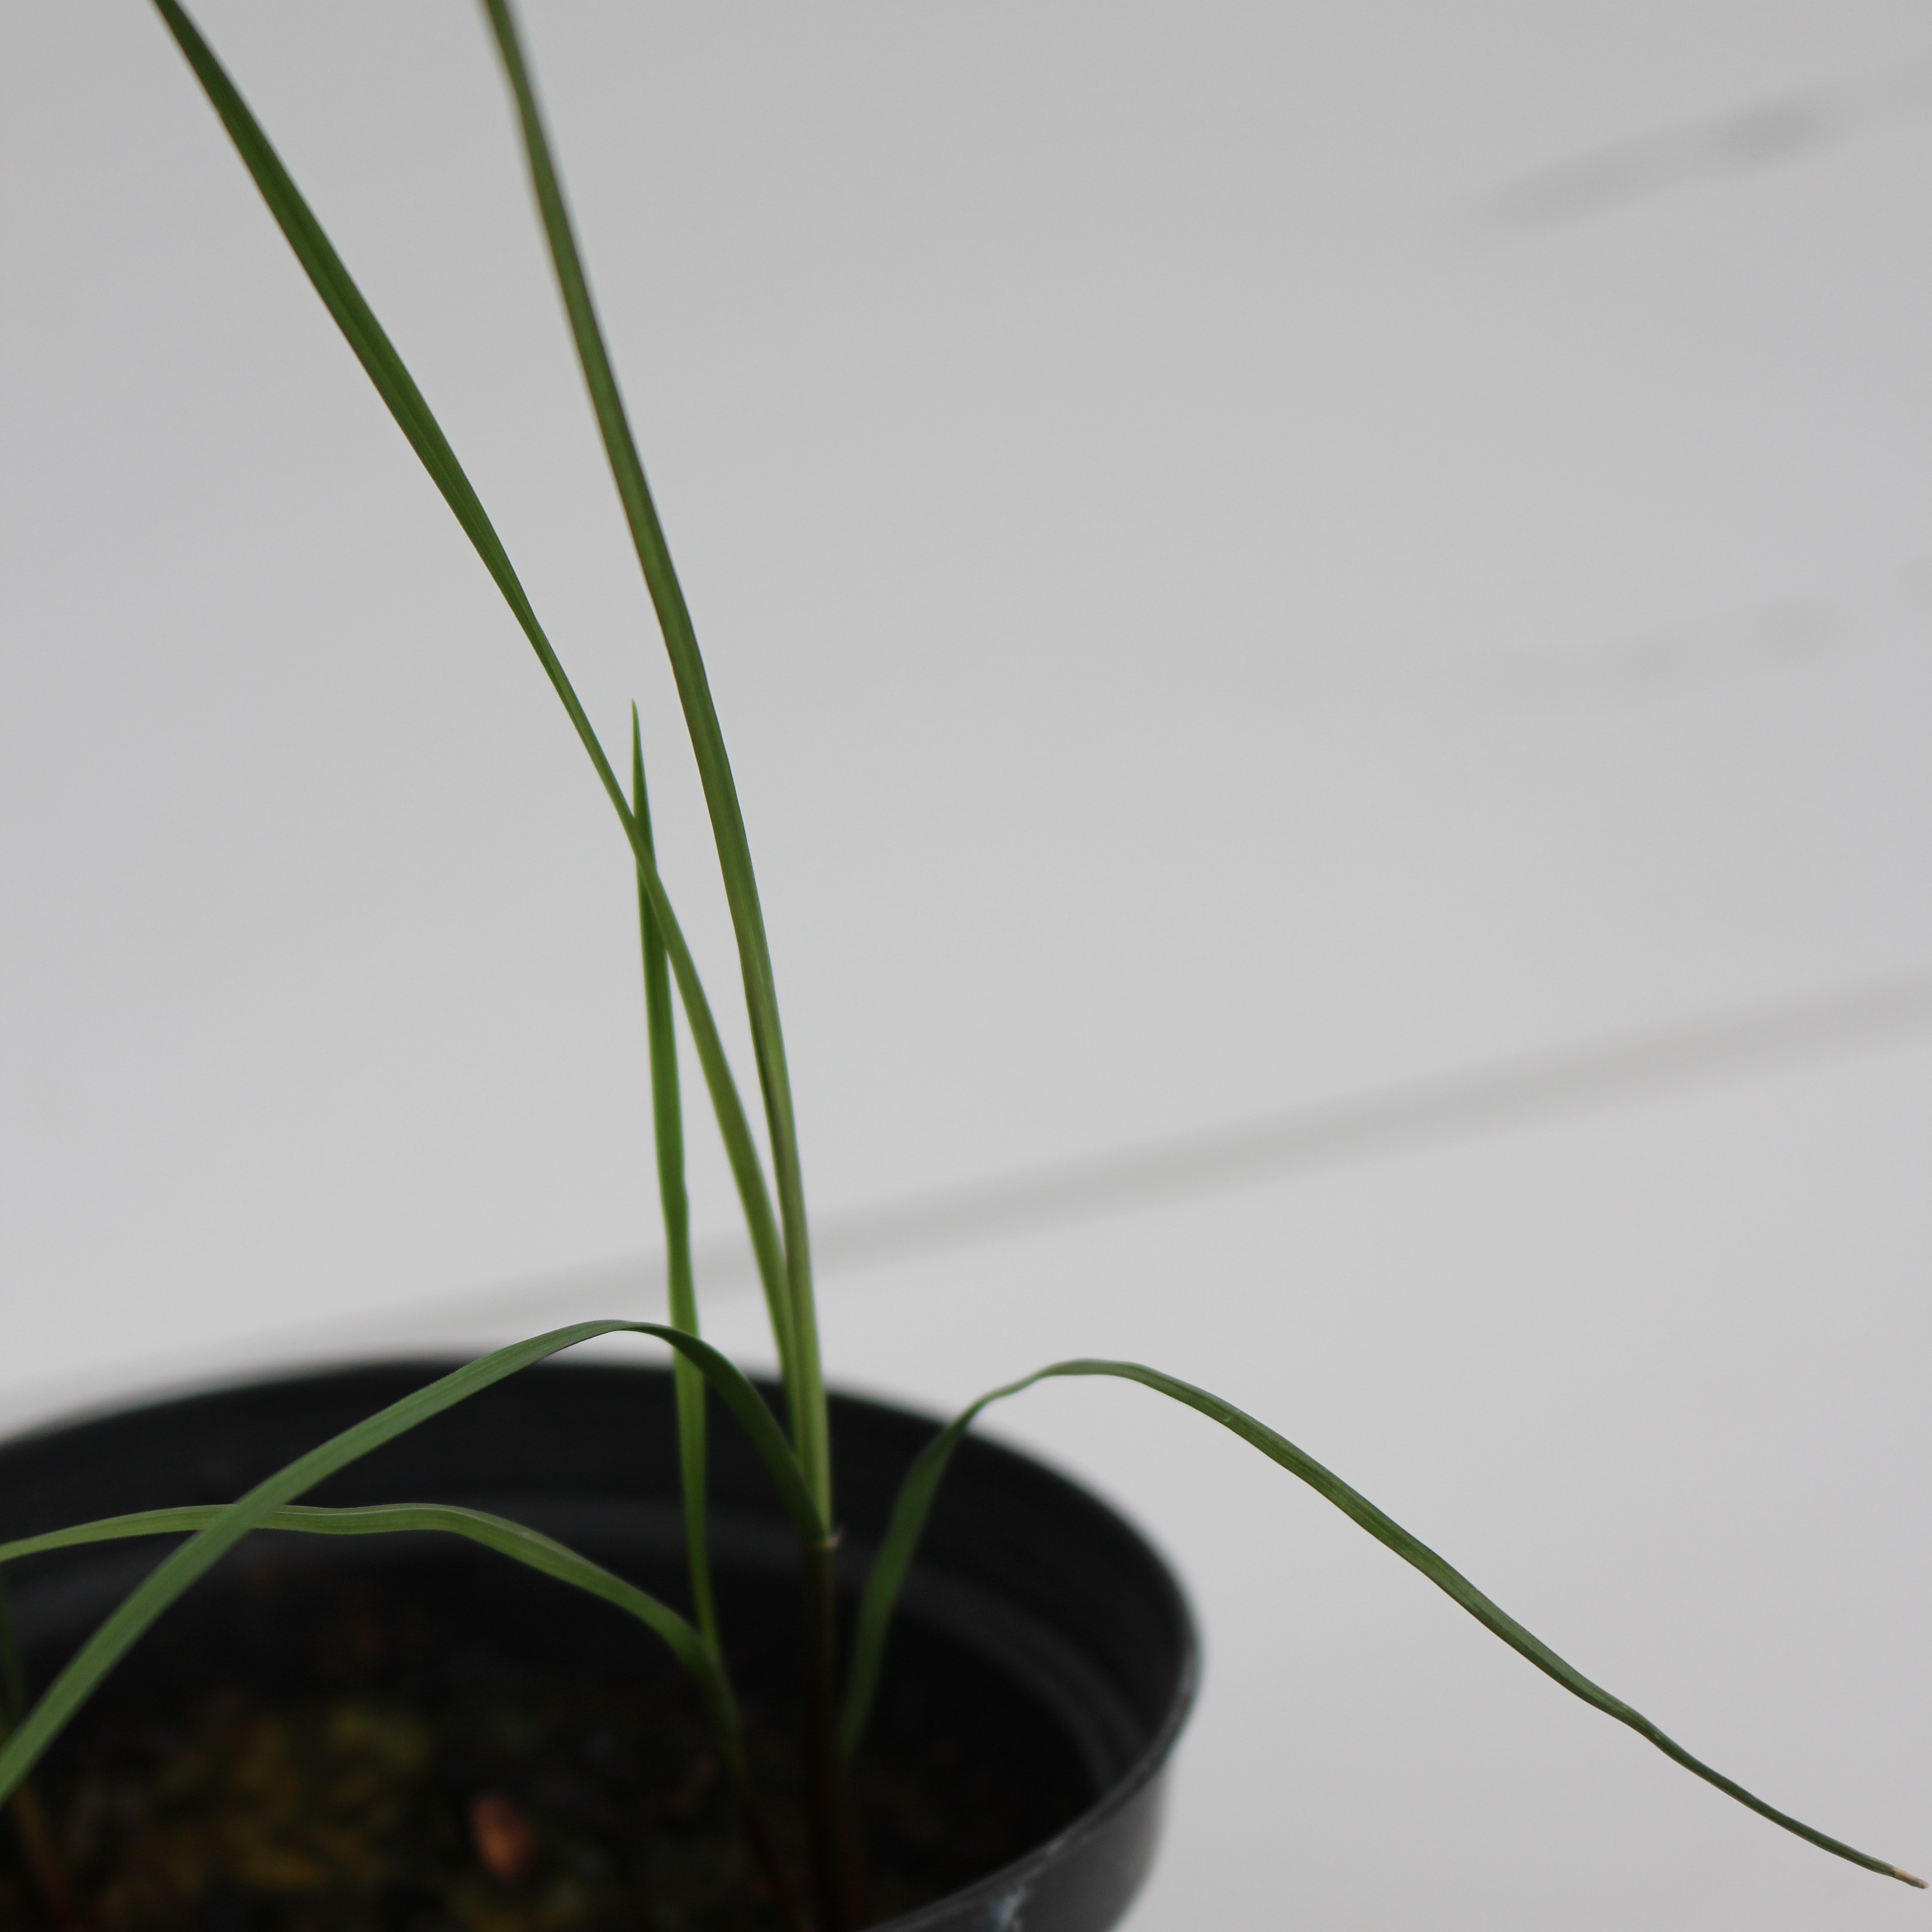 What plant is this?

Lolium multiflorum
